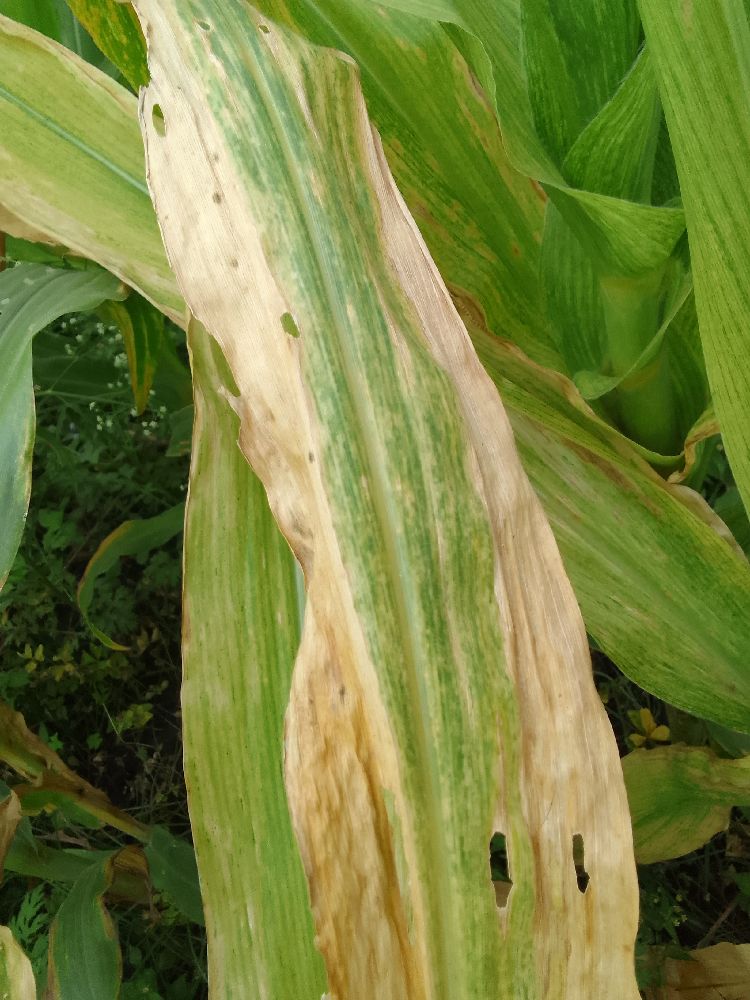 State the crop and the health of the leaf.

maize, maize lethal necrosis
